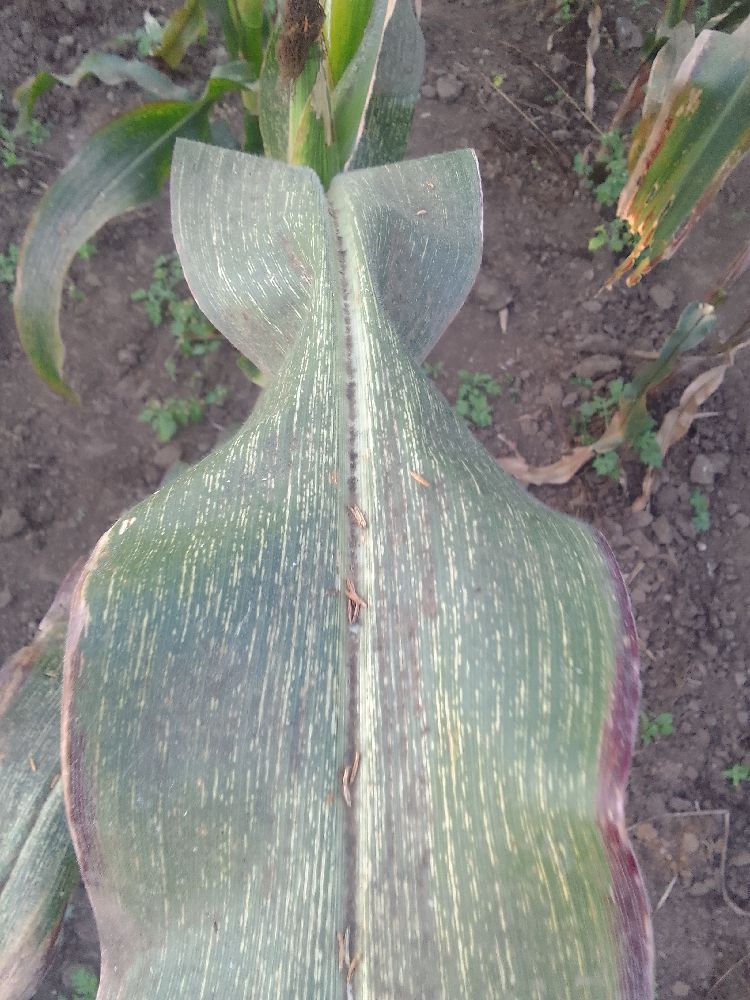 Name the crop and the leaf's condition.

maize, maize streak virus
